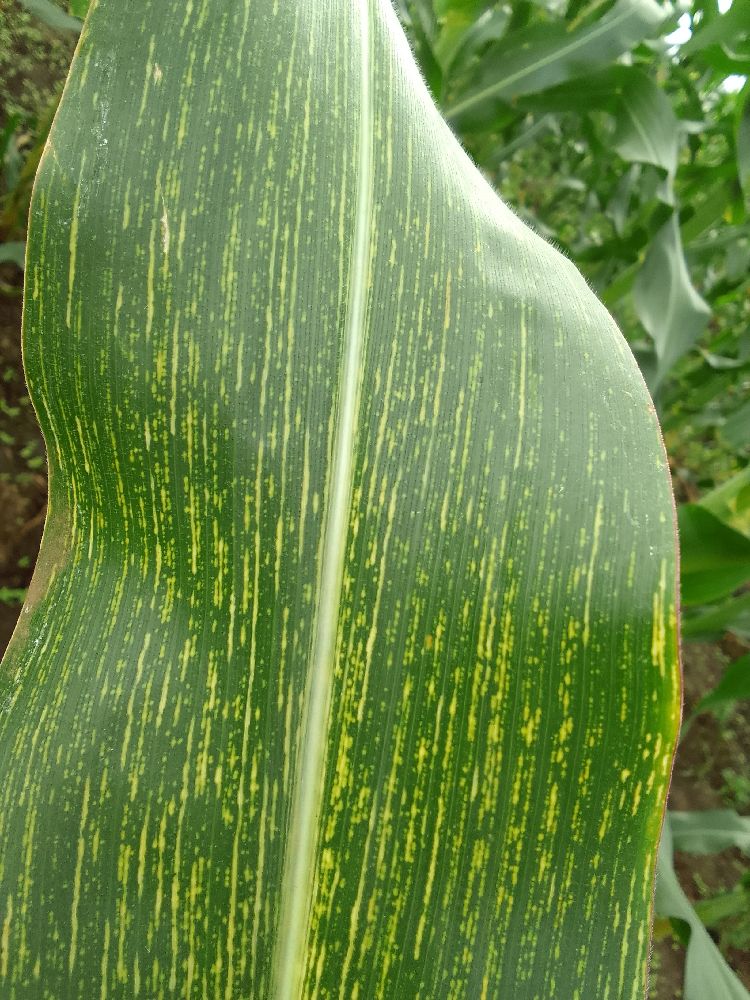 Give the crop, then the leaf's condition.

maize, maize streak virus
